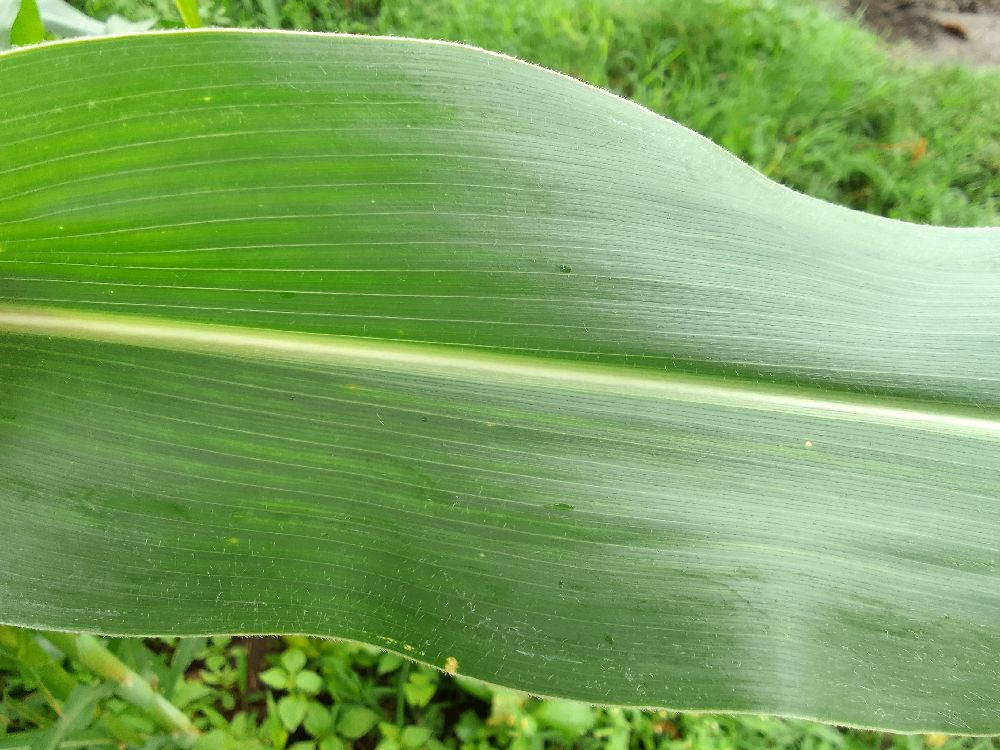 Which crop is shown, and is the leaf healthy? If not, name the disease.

maize, healthy
